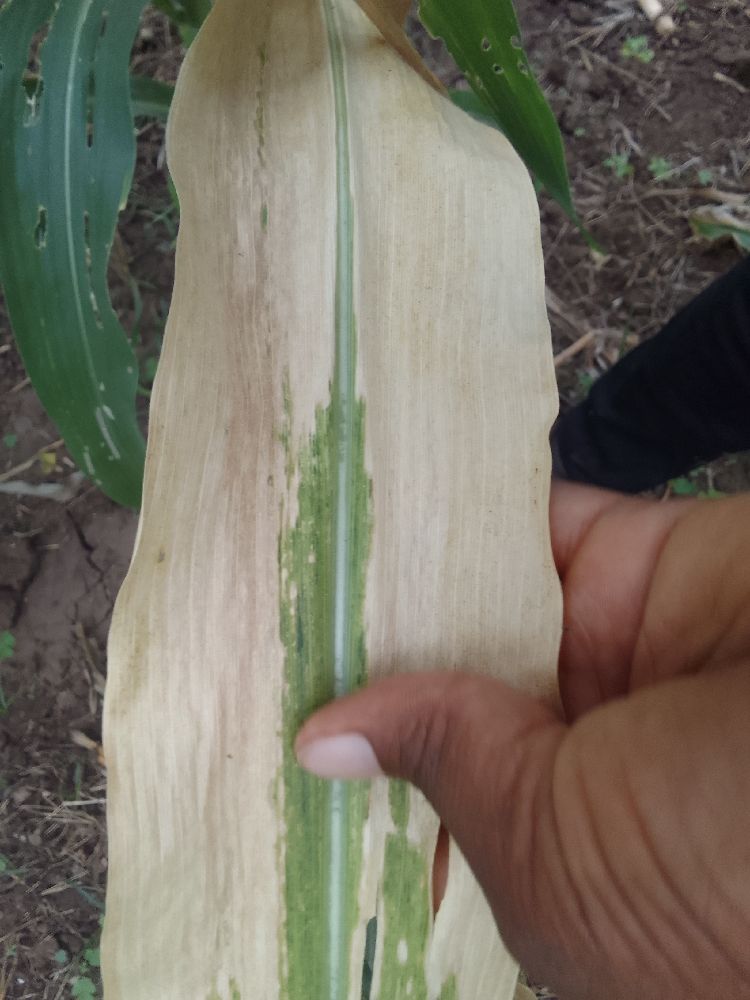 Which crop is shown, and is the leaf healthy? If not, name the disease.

maize, maize lethal necrosis
